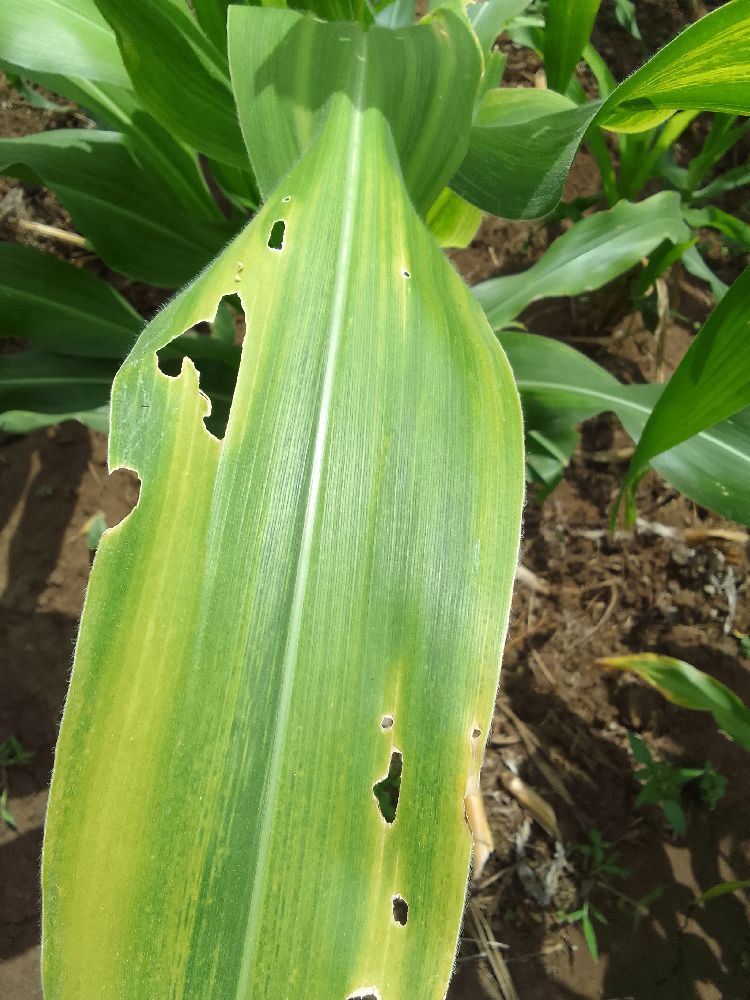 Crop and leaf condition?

maize, maize lethal necrosis
